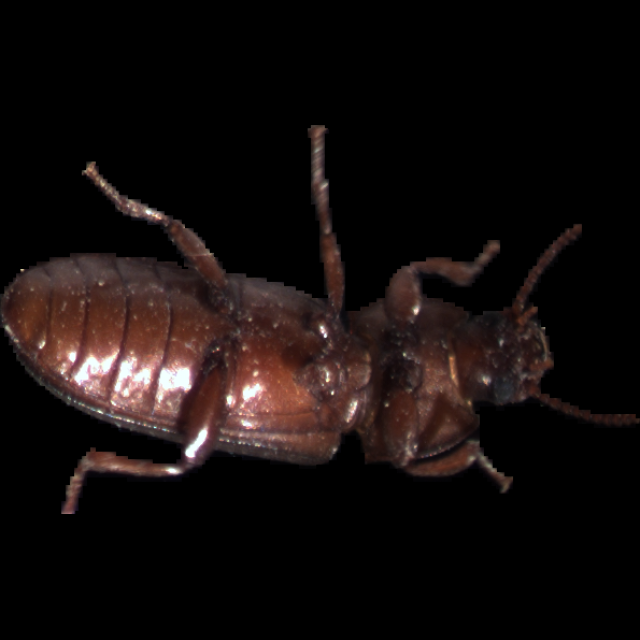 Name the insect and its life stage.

mealworm beetle
